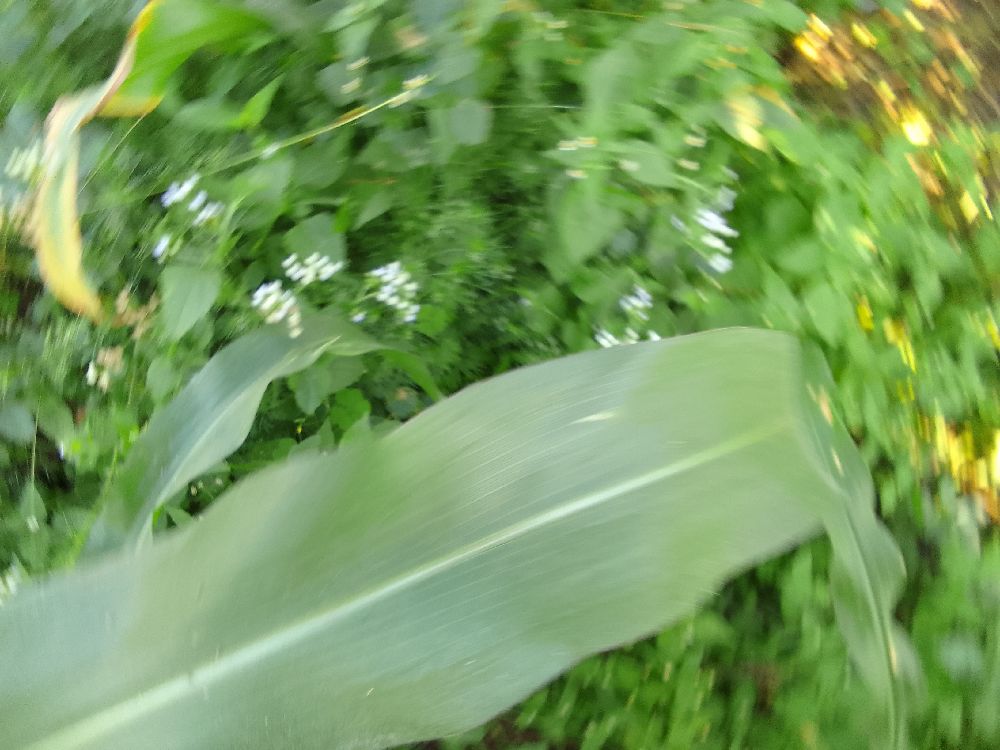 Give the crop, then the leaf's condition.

maize, healthy
